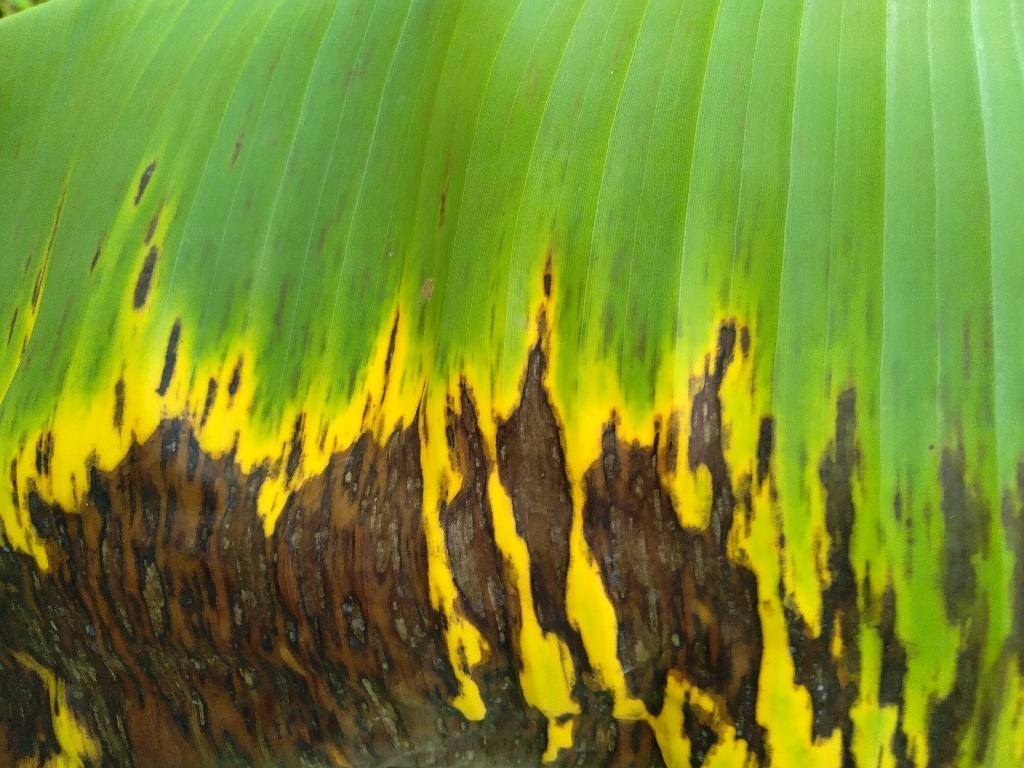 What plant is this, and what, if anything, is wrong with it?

banana, black sigatoka
